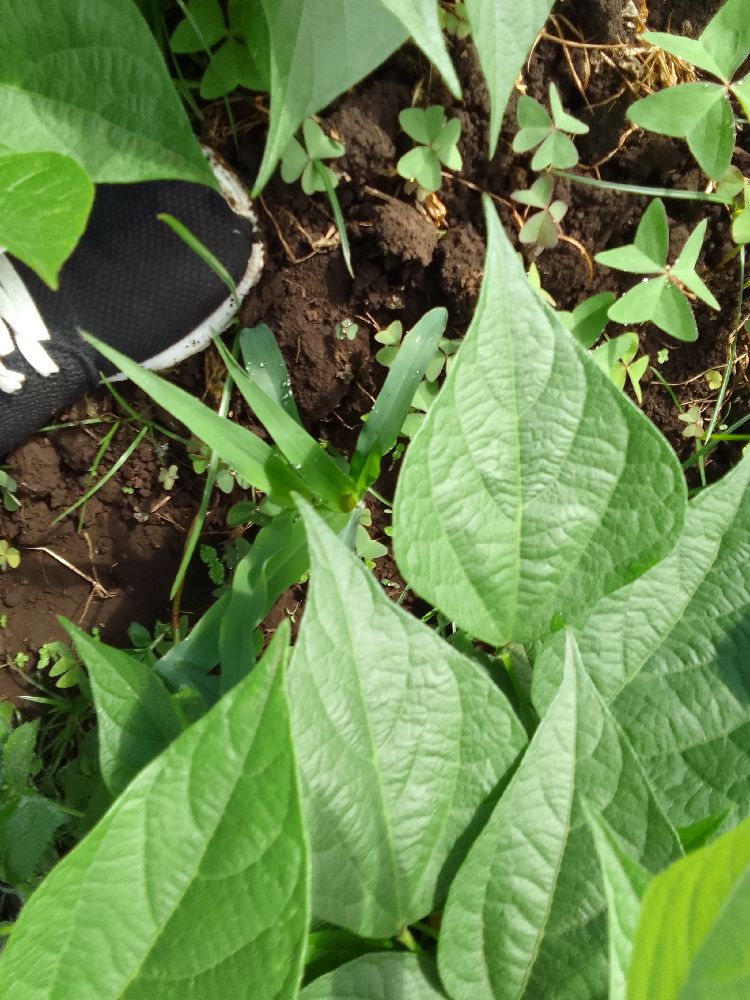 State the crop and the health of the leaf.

common bean, healthy
